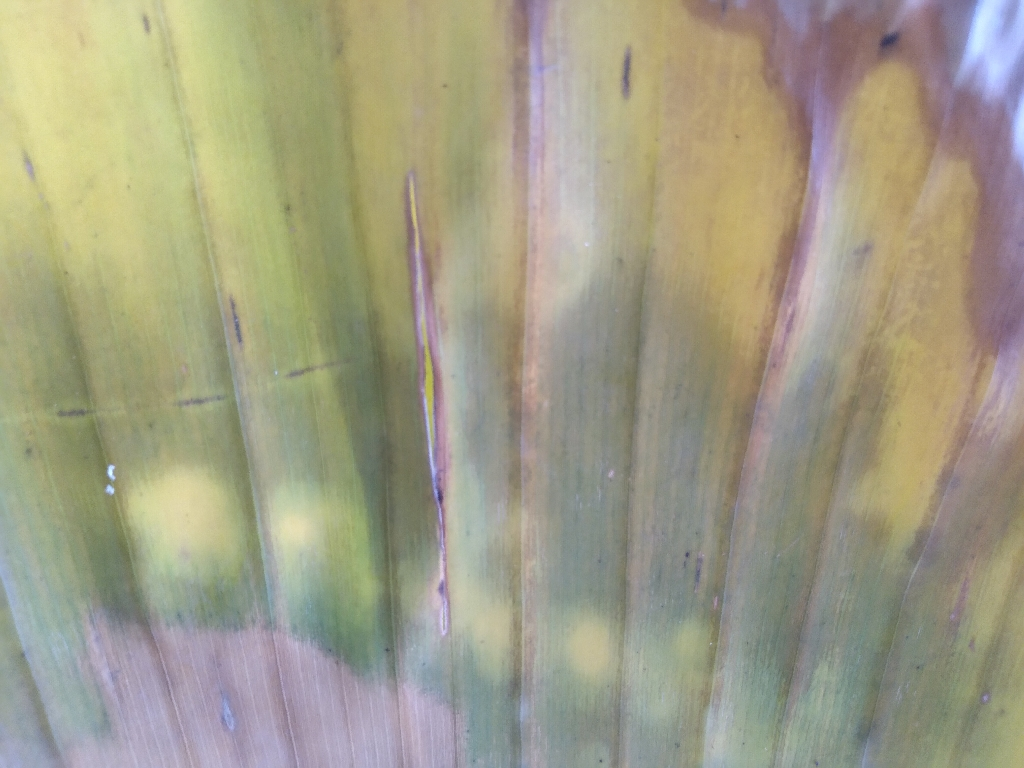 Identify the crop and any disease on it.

banana, fusarium wilt race 1
